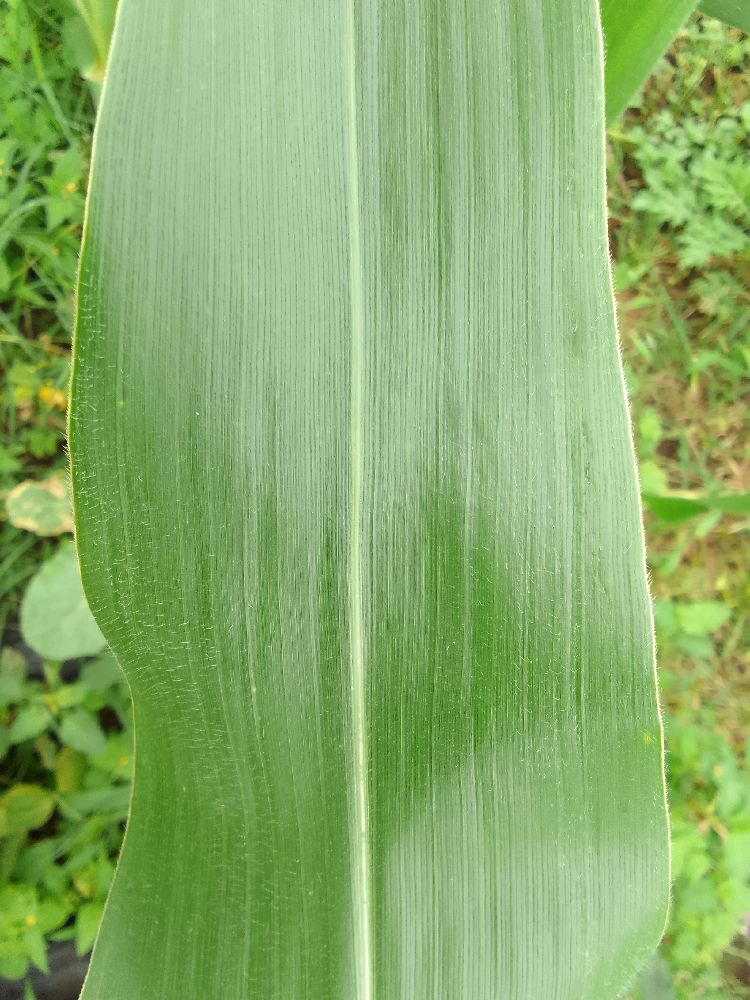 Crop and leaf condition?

maize, healthy
